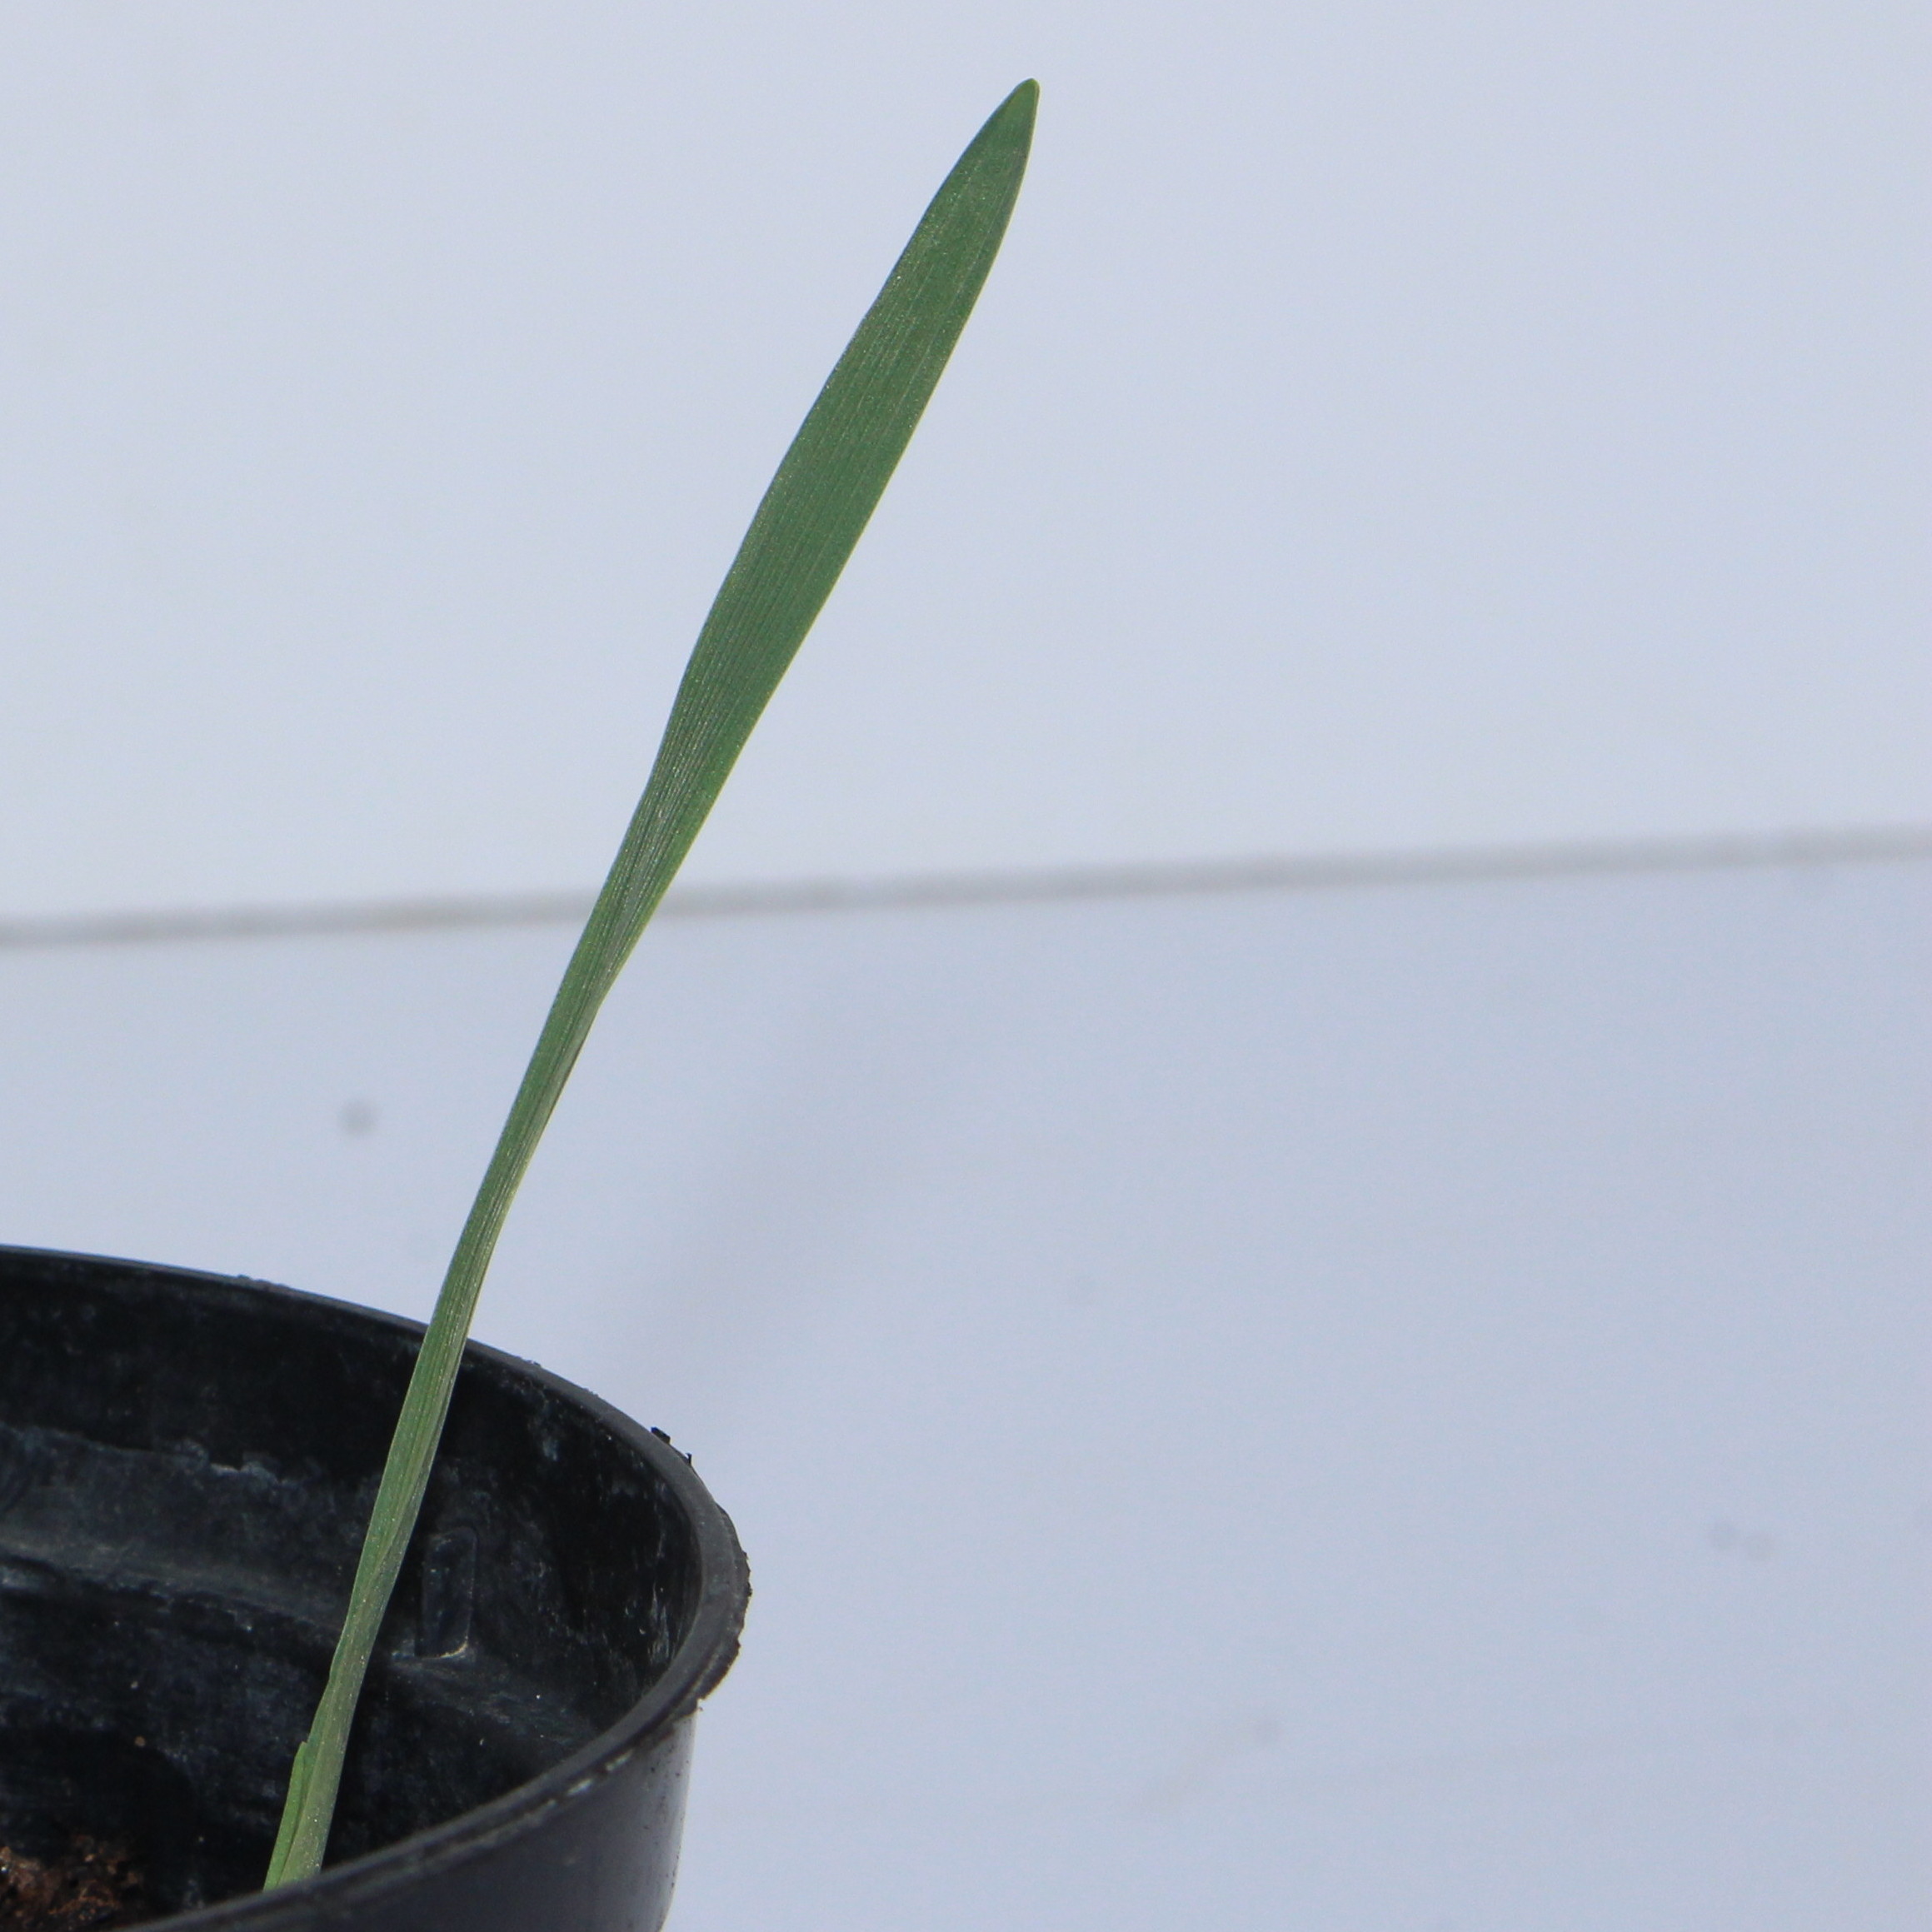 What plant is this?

Avena sterilis
